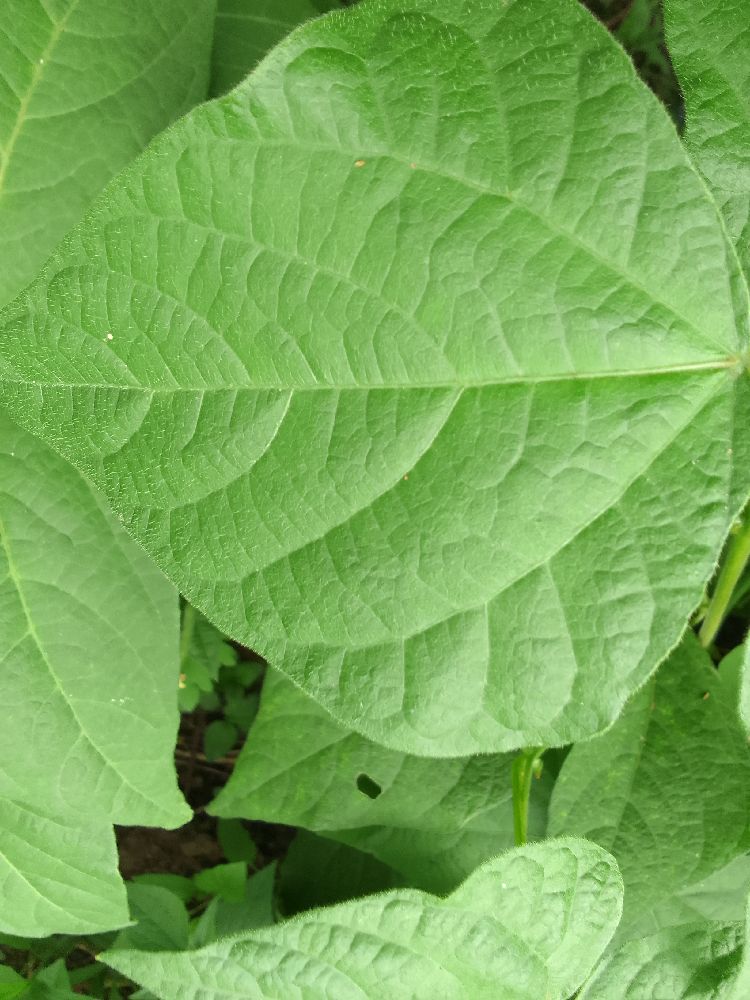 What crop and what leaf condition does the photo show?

common bean, healthy
